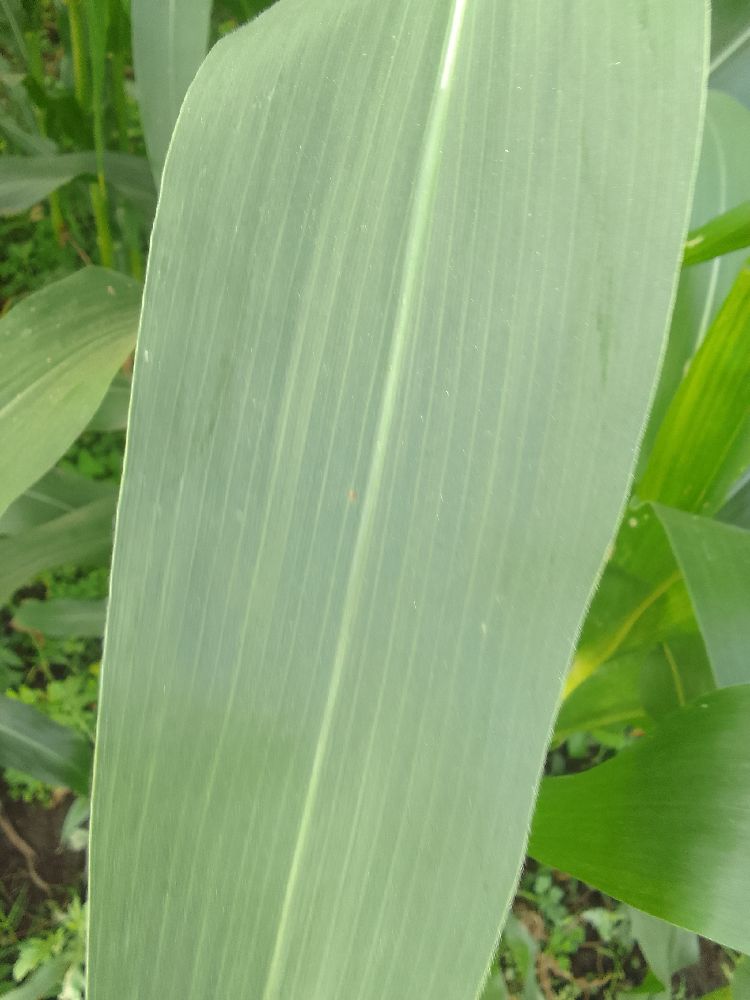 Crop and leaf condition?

maize, healthy
